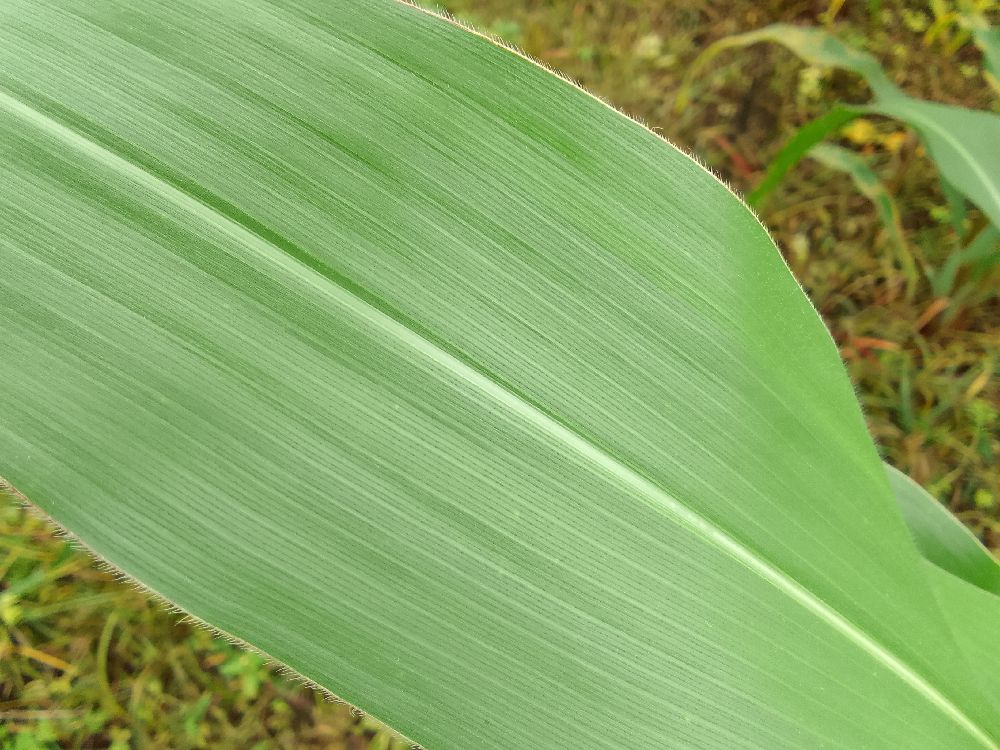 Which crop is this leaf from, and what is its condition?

maize, healthy
